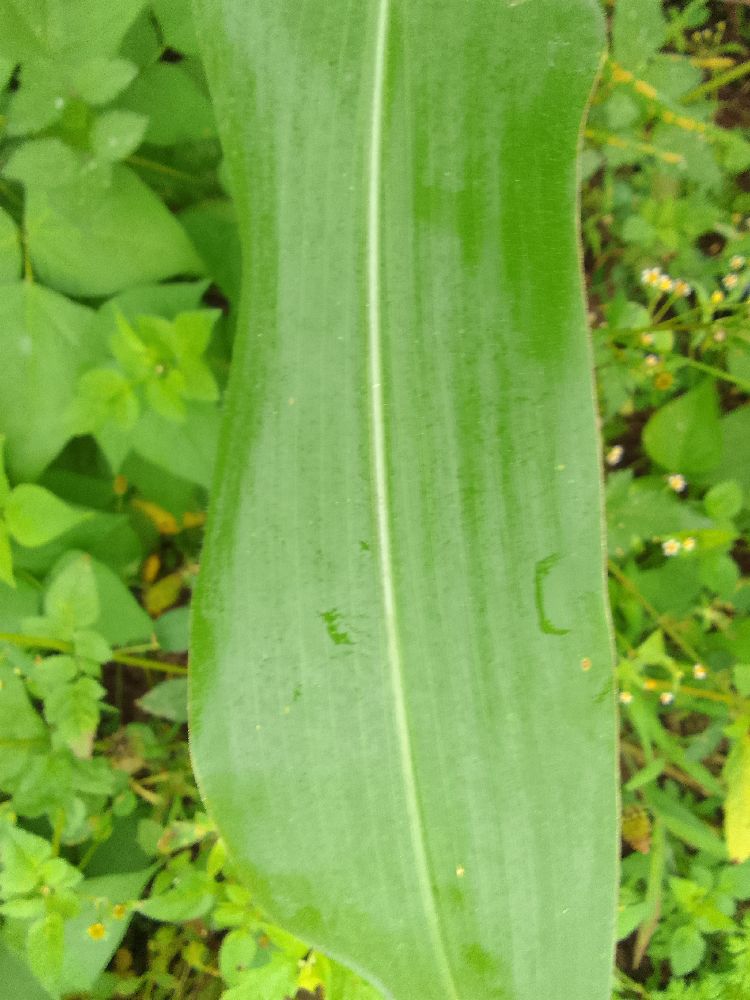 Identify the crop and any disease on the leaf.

maize, healthy
